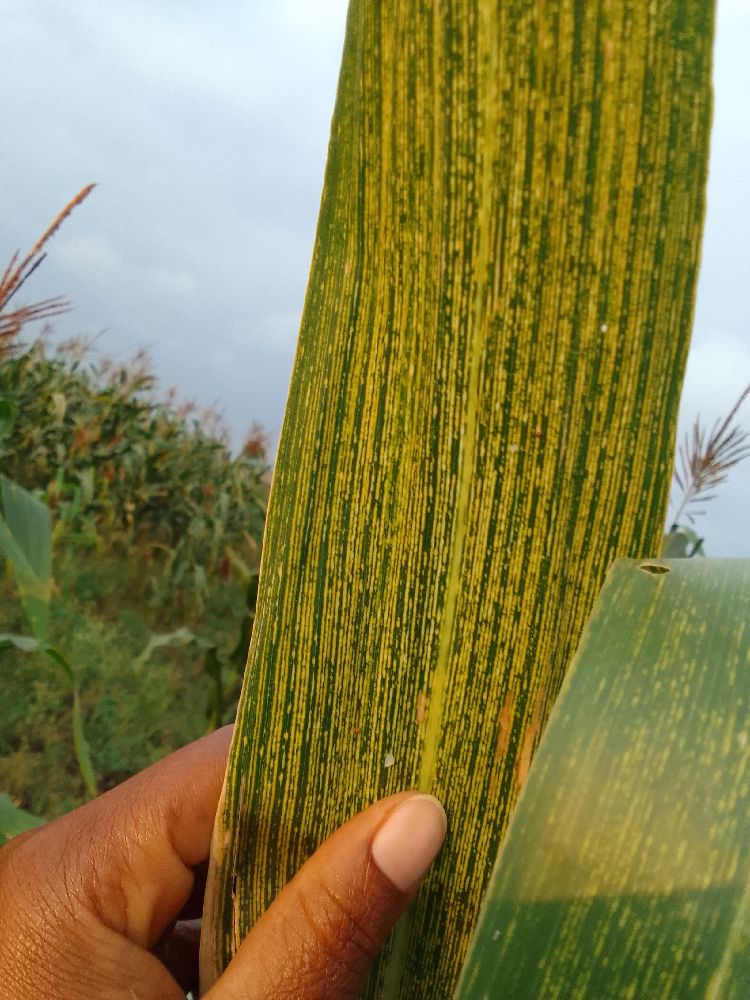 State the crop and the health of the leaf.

maize, maize streak virus
